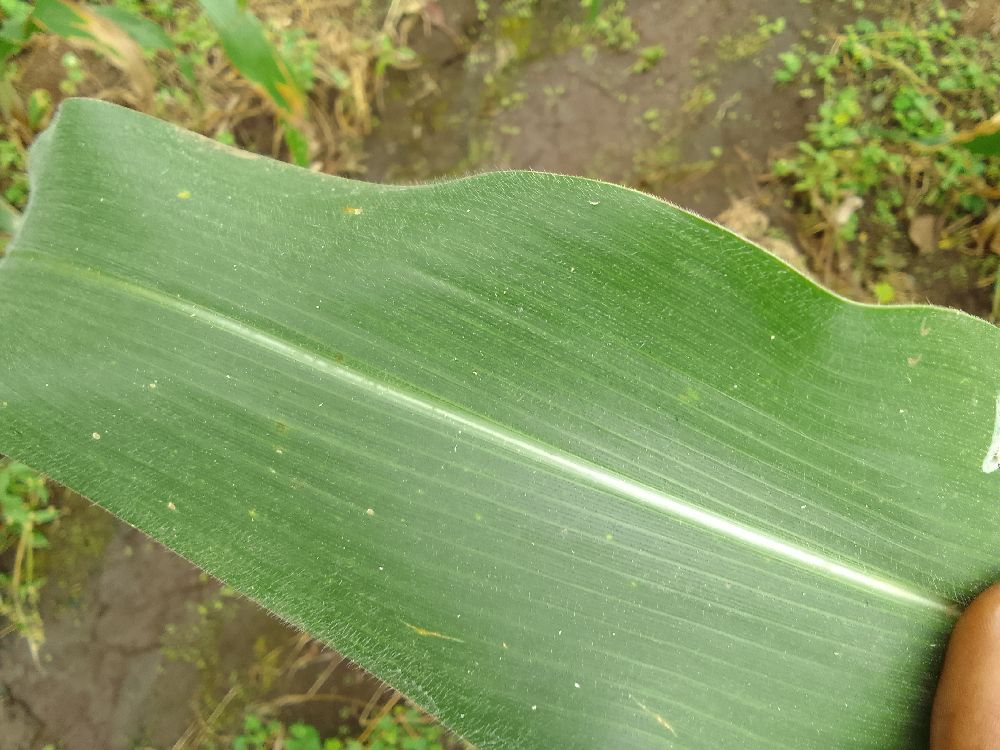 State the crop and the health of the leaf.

maize, healthy
